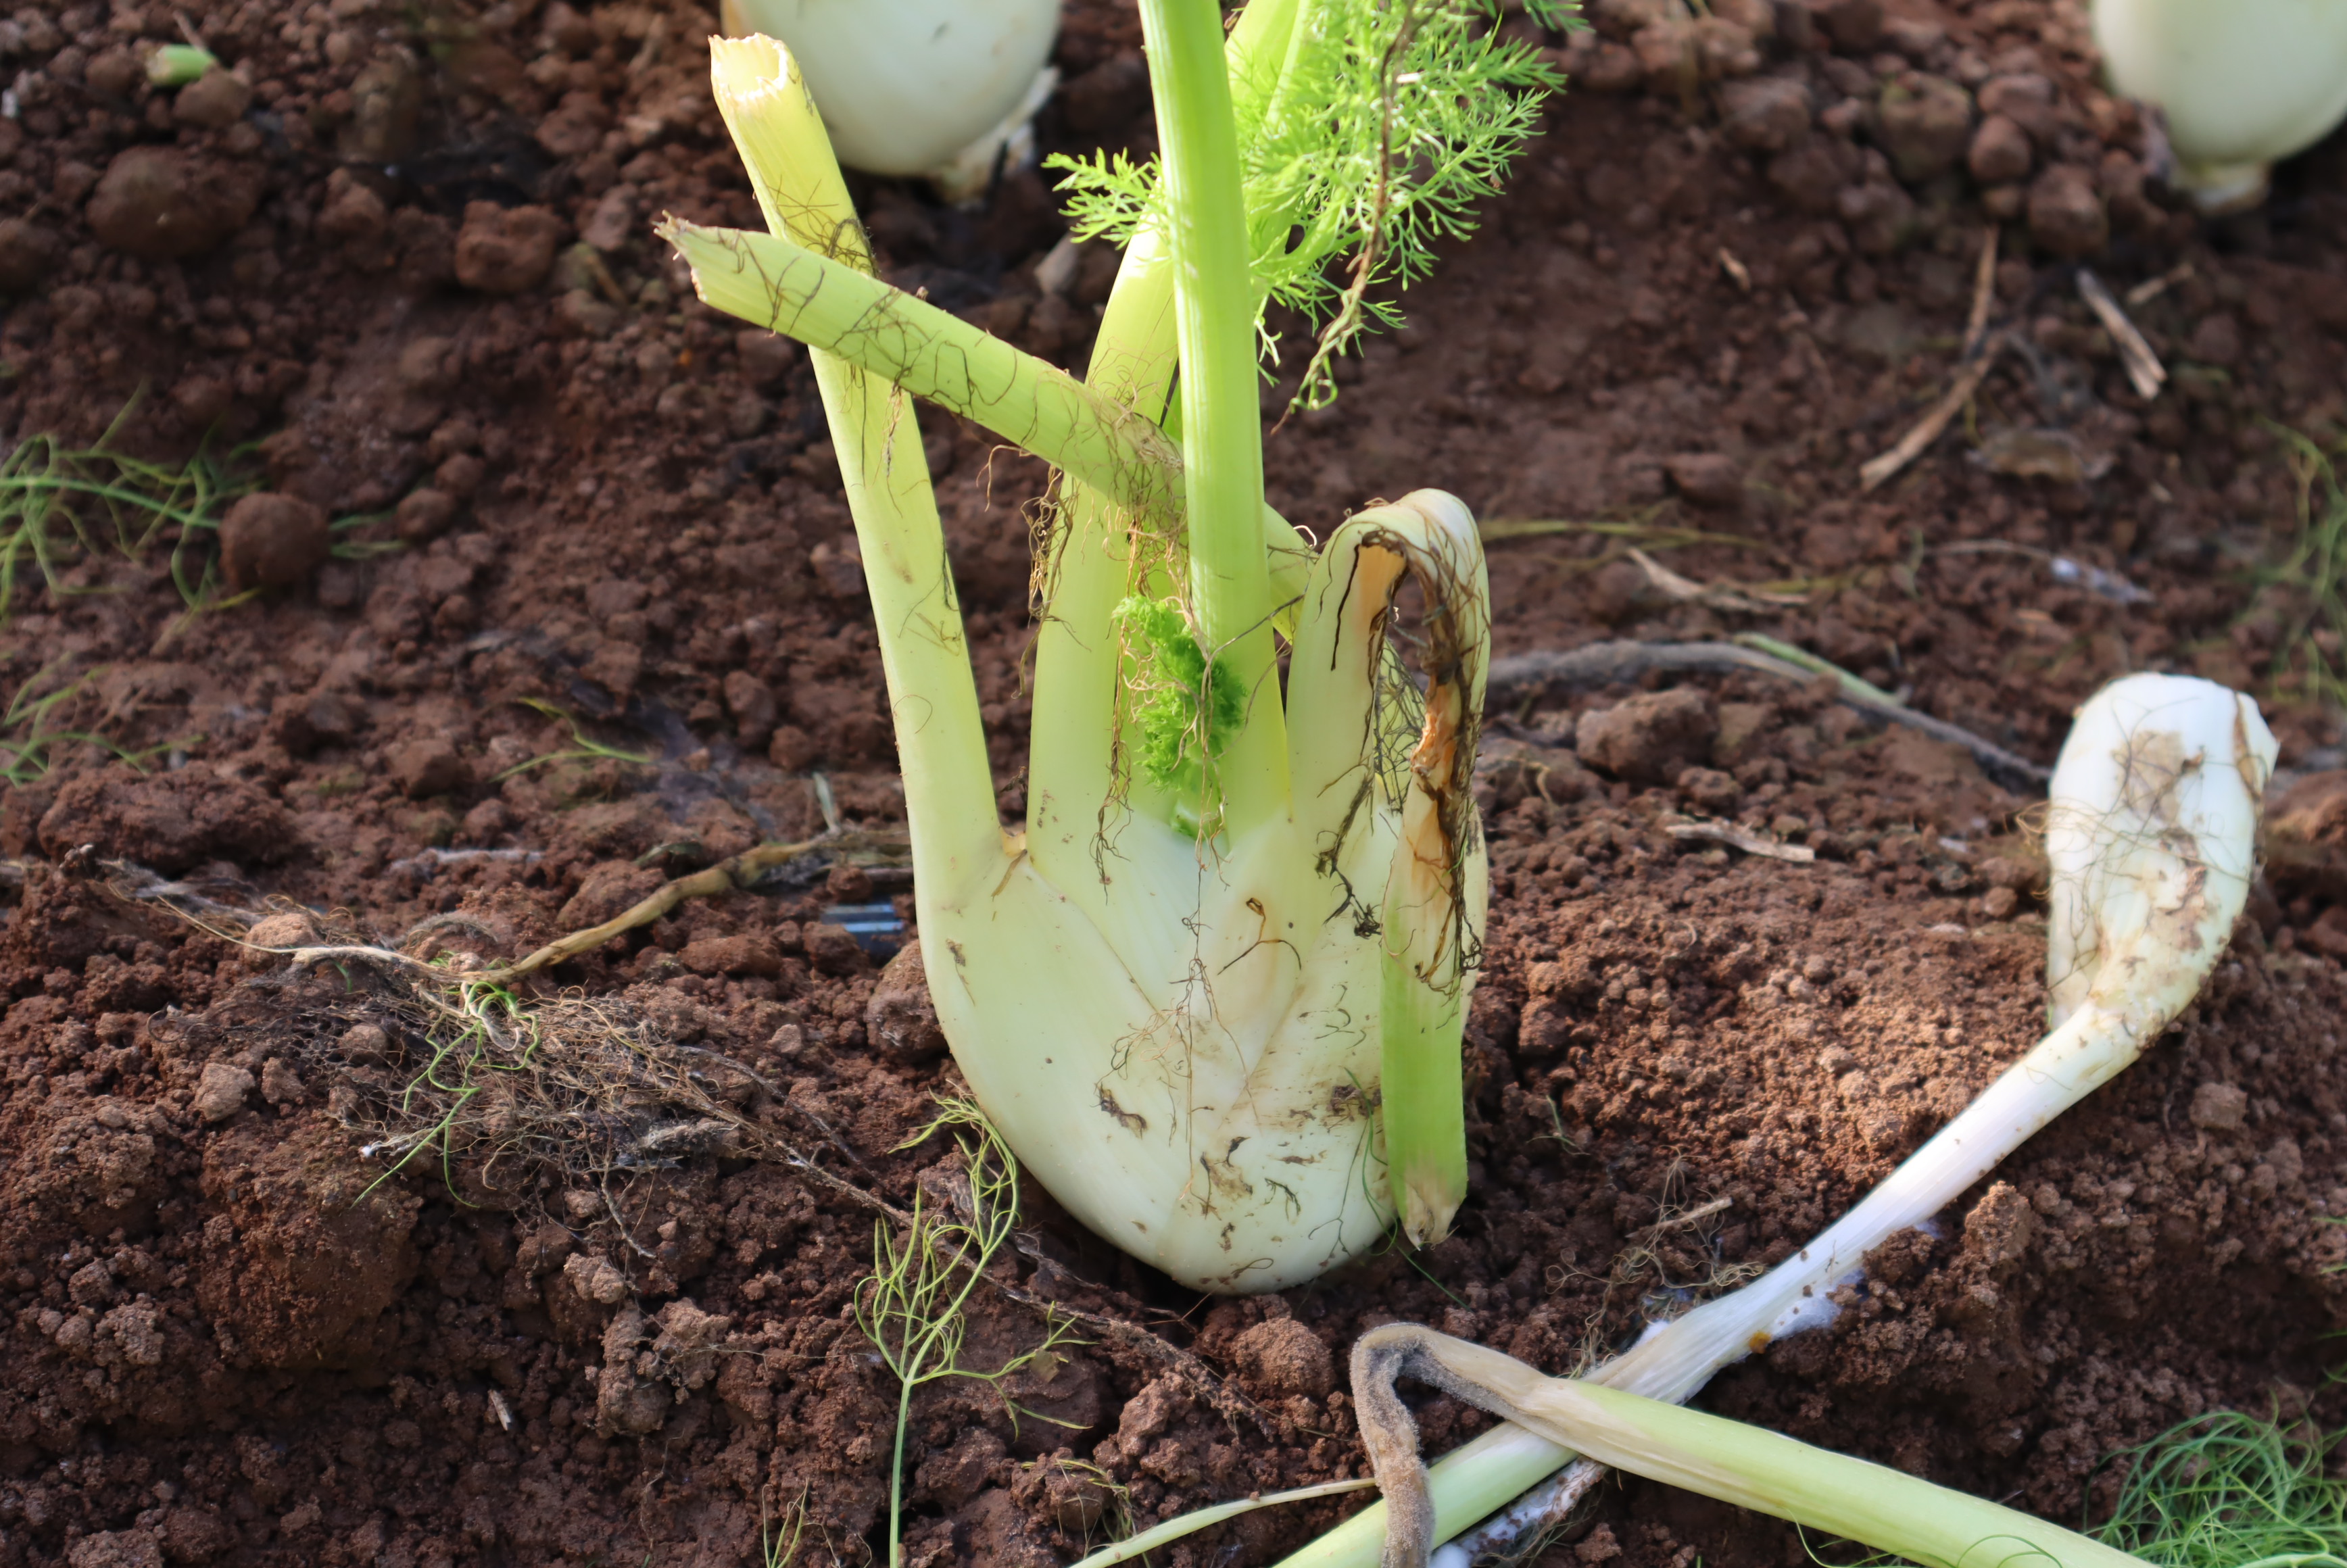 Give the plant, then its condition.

fennel, sclerotinia
